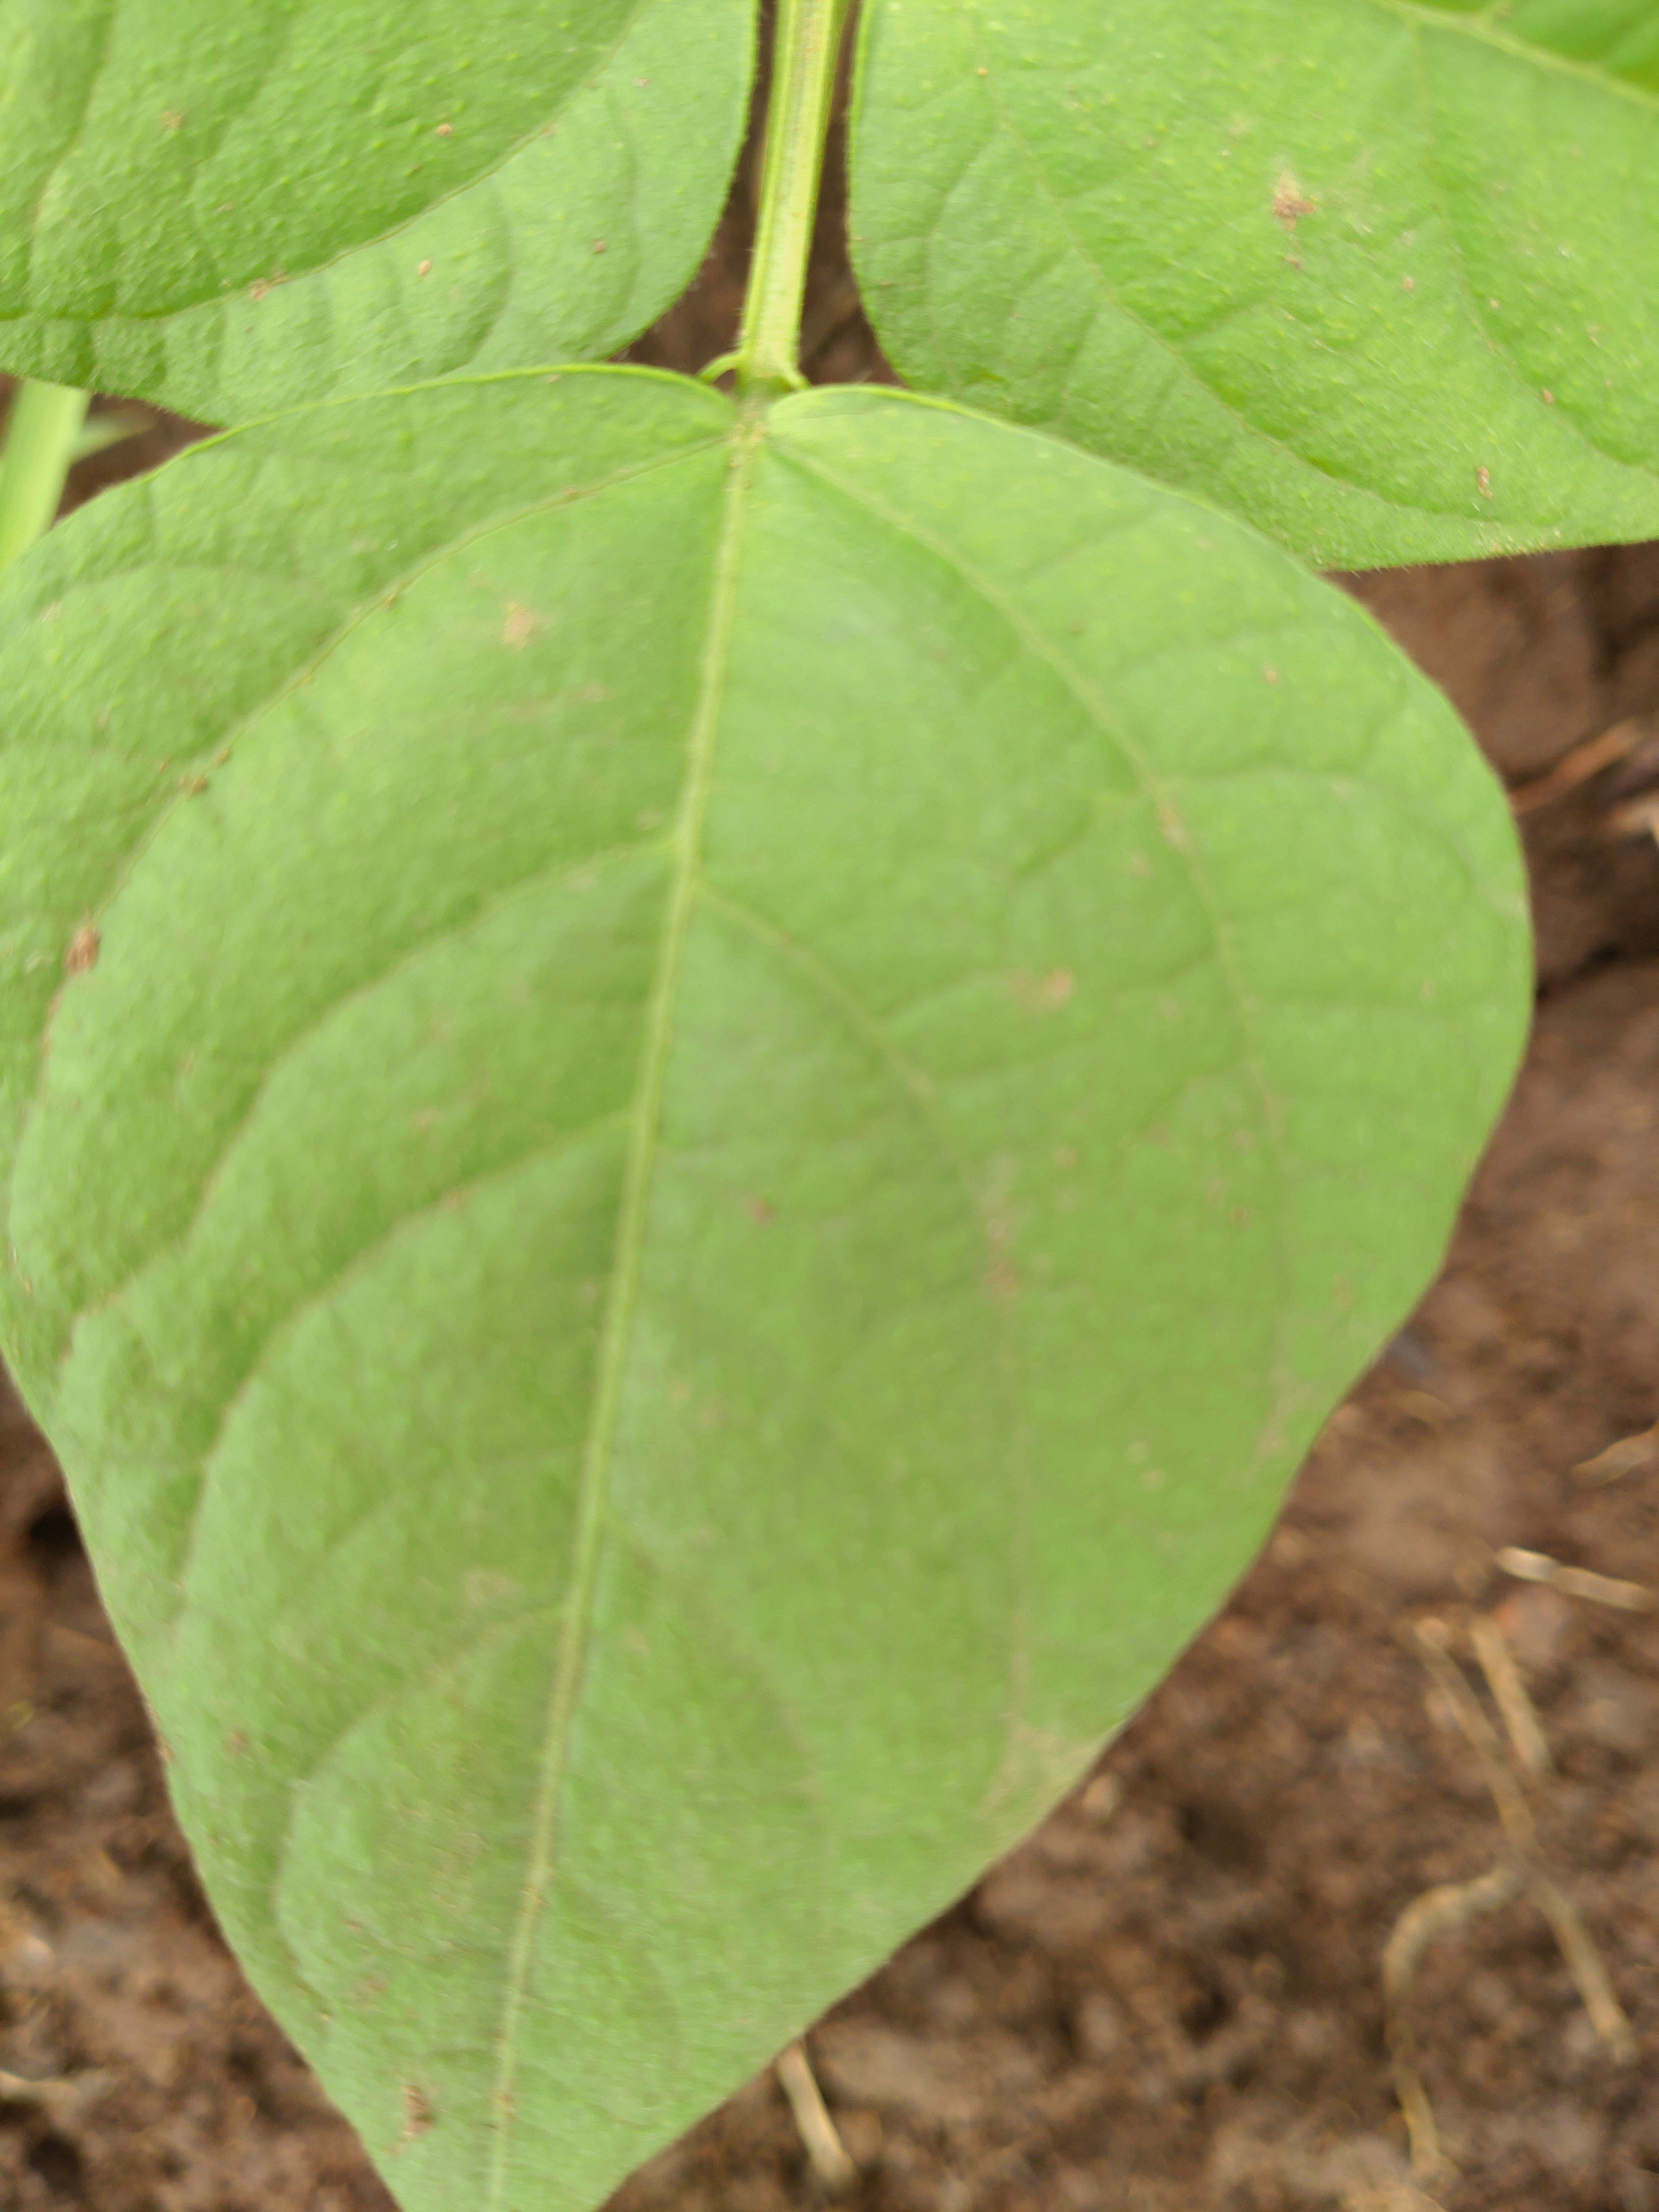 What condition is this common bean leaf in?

healthy
